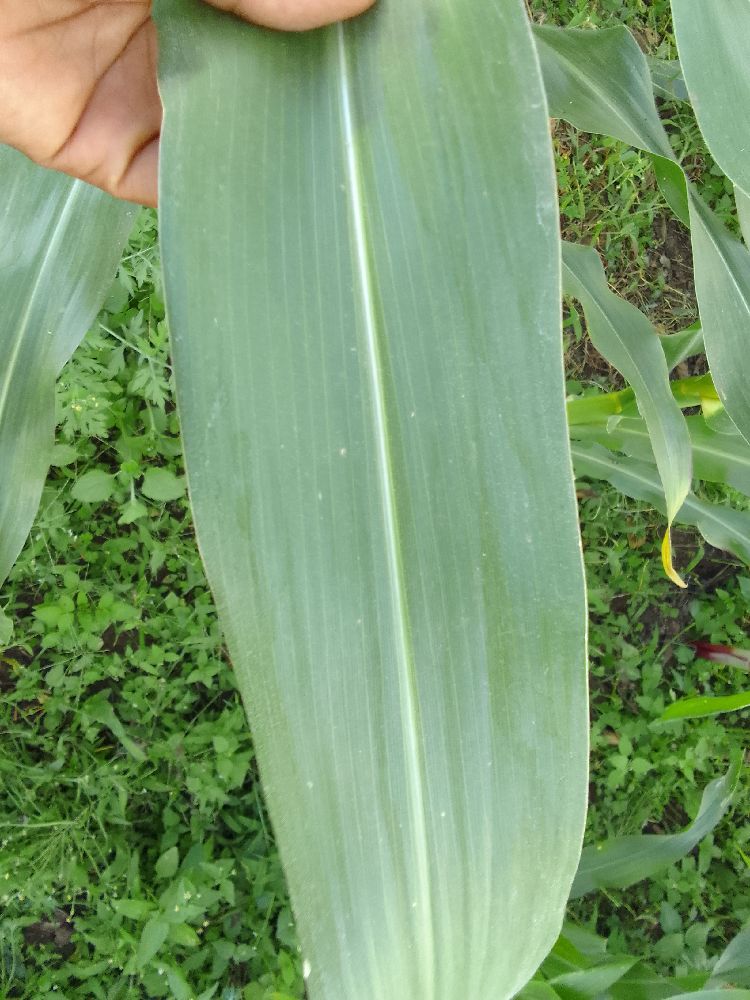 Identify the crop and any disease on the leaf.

maize, healthy
